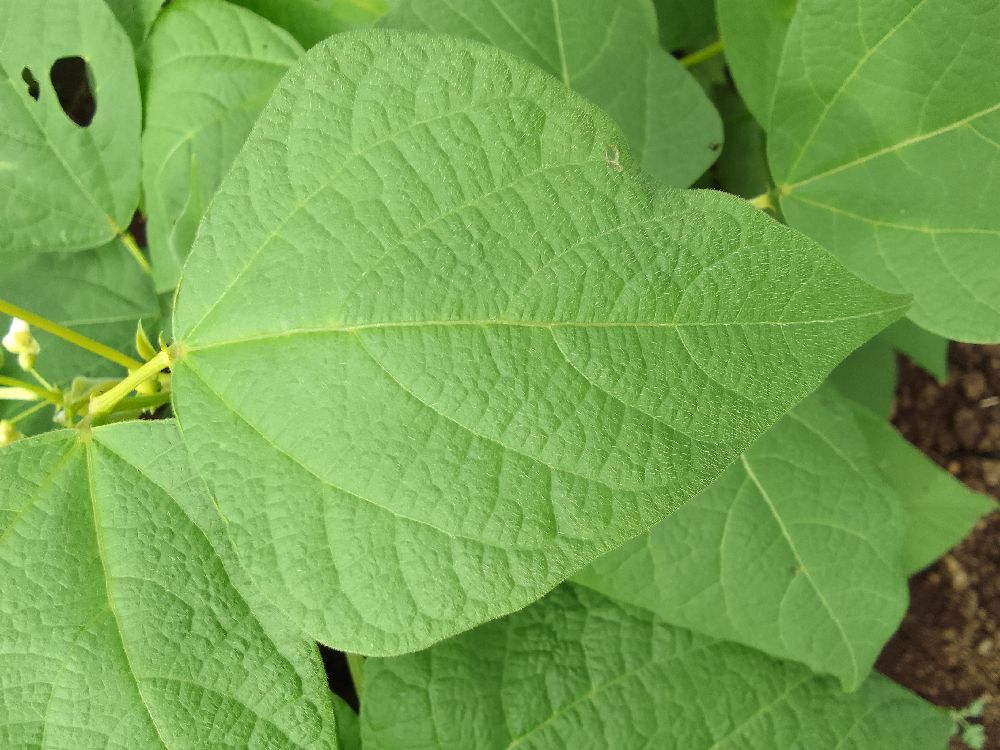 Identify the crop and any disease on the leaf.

common bean, healthy
